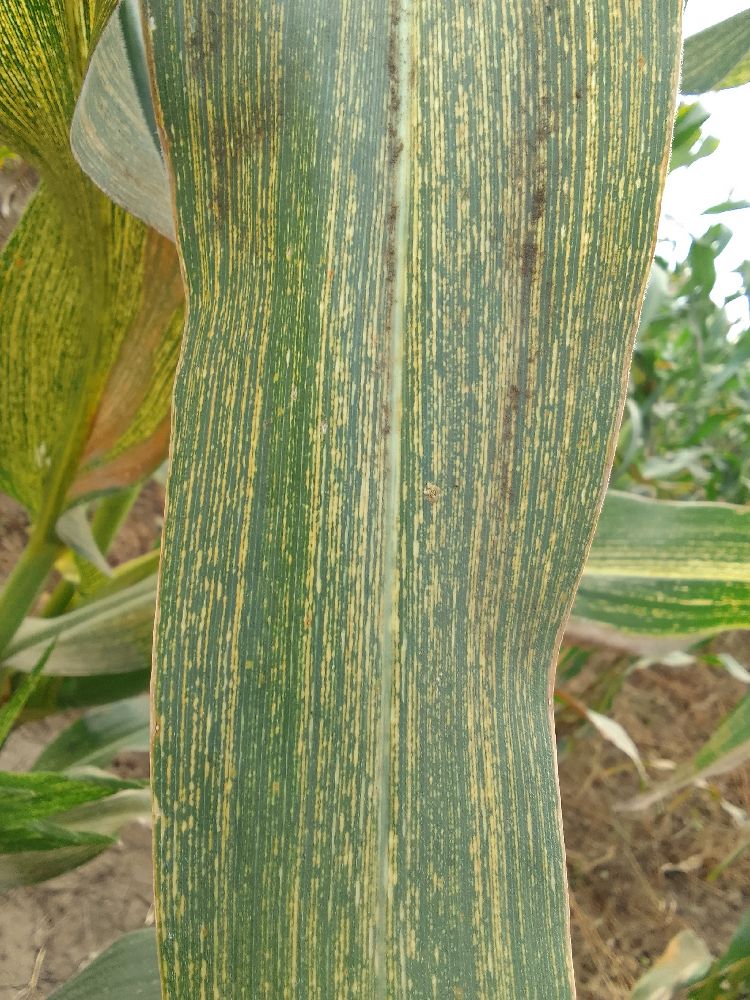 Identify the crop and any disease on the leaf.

maize, maize streak virus
